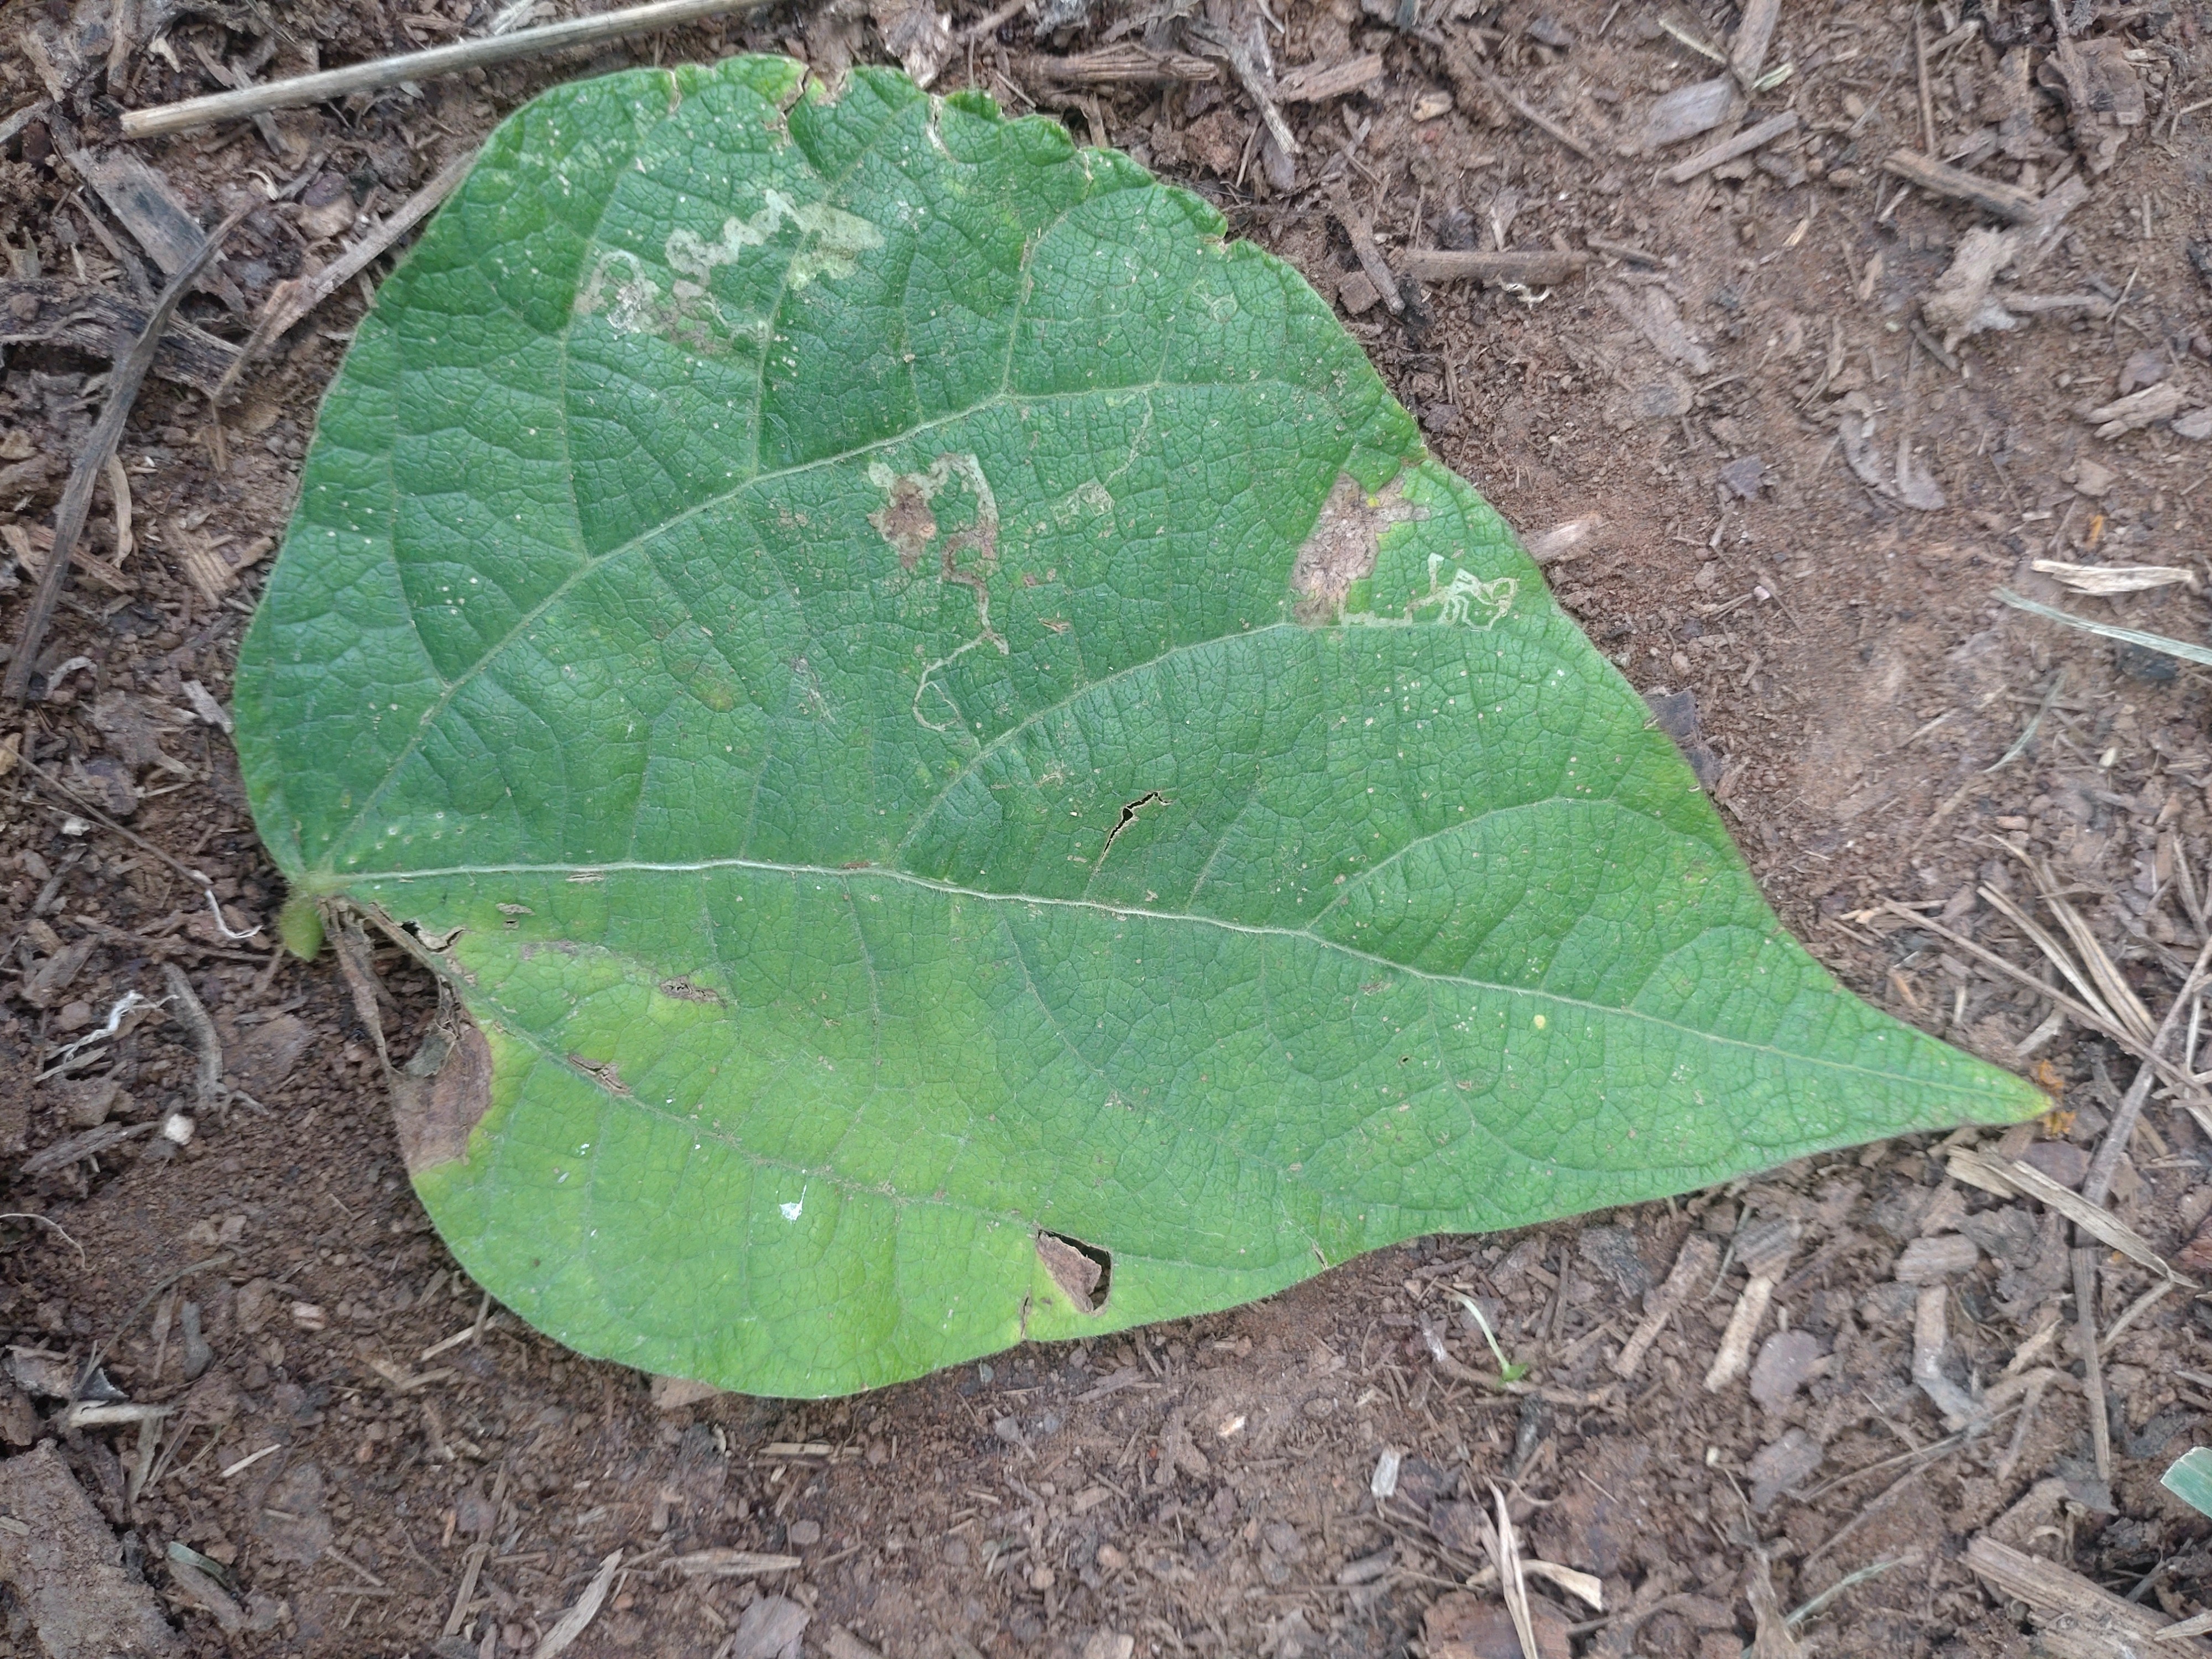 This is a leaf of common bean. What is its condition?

anthracnose
